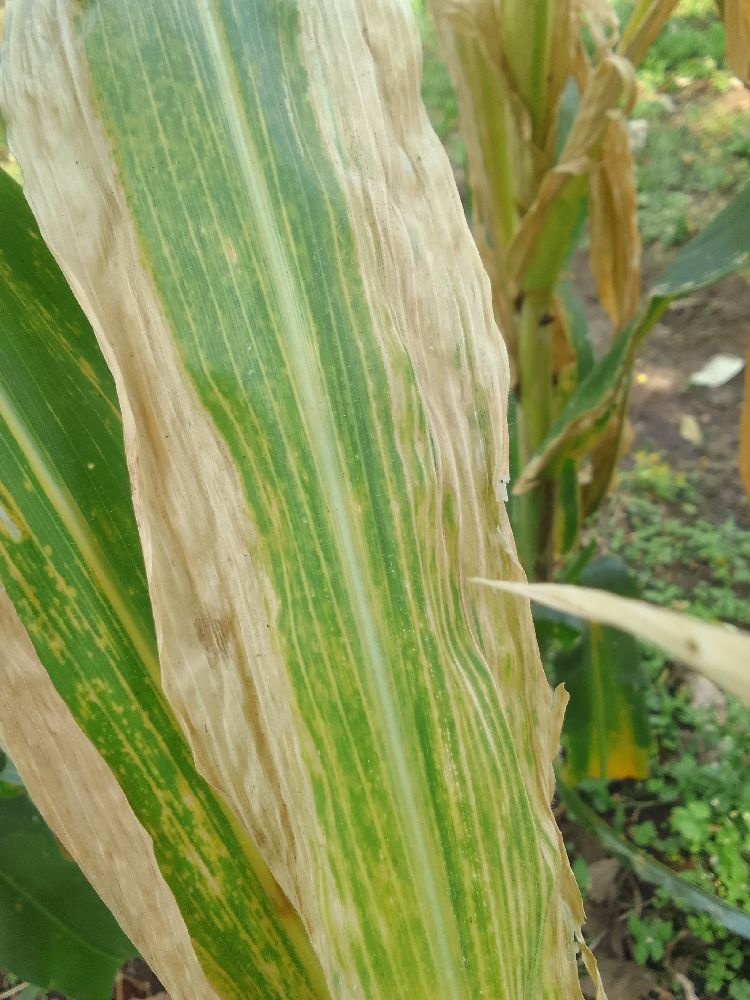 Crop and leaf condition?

maize, maize lethal necrosis
